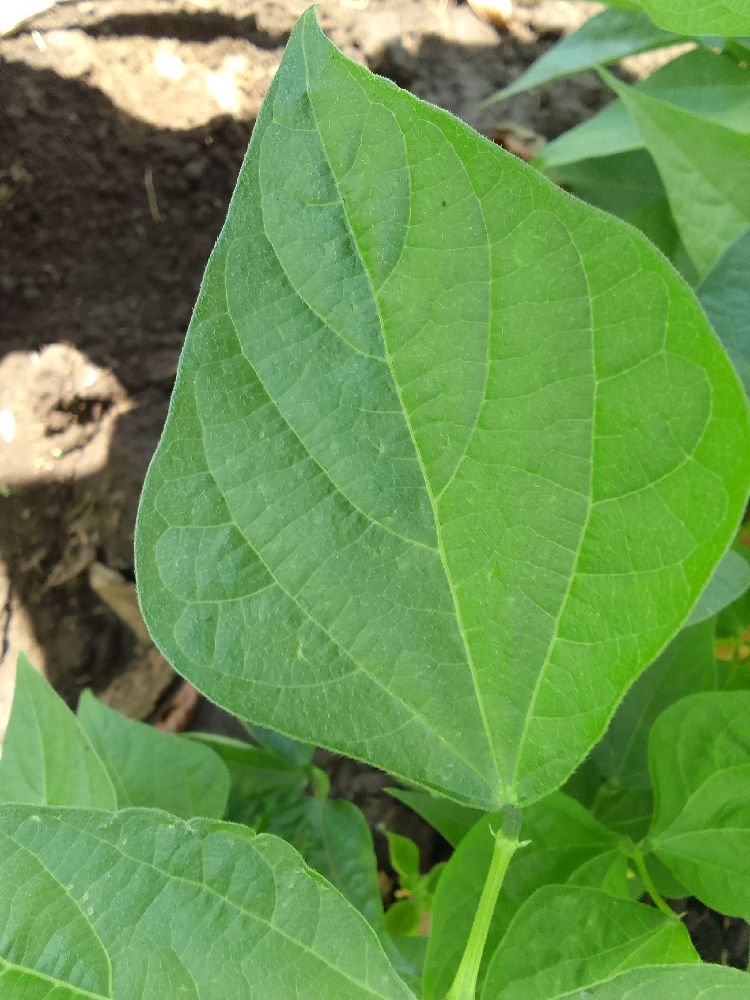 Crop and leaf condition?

common bean, healthy
